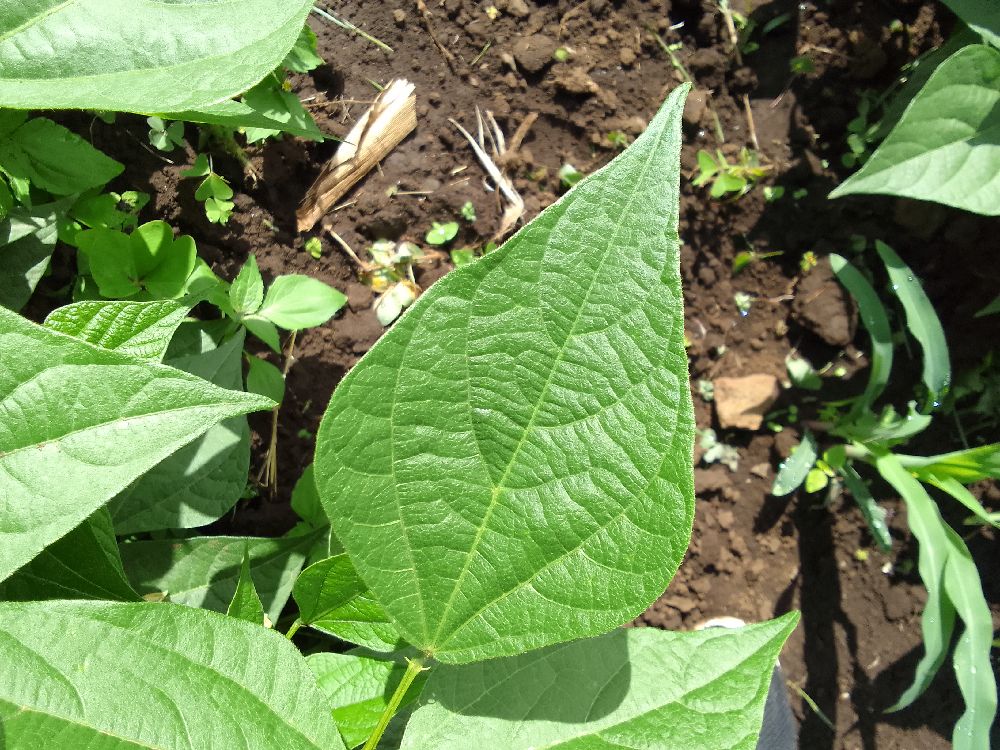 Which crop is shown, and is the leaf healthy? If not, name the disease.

common bean, healthy
